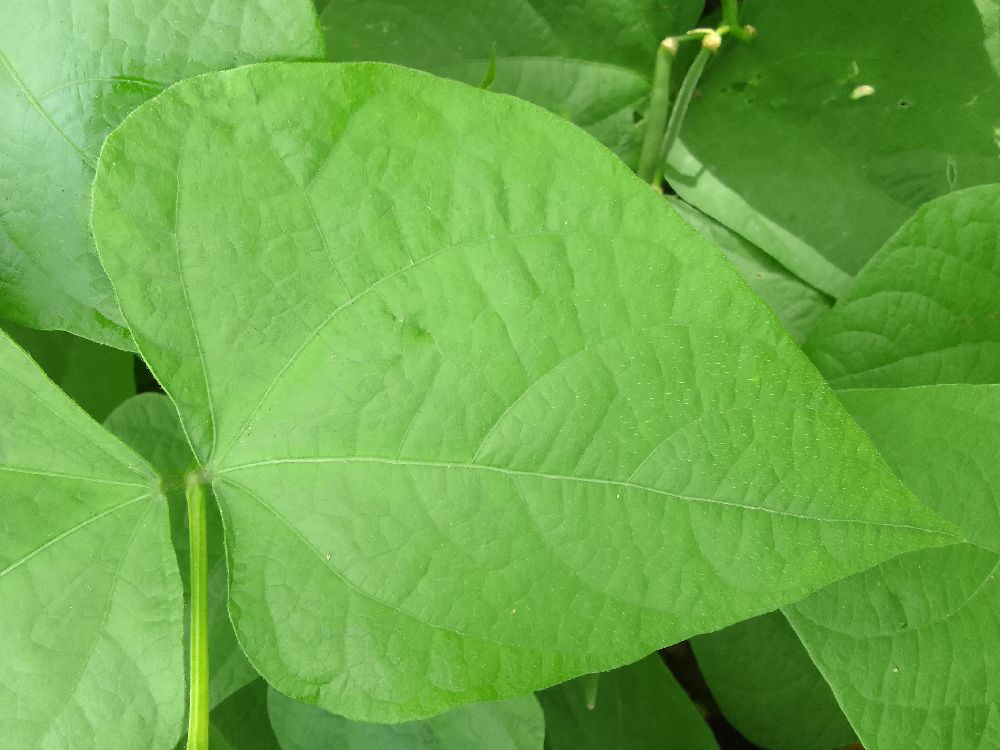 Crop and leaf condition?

common bean, healthy
